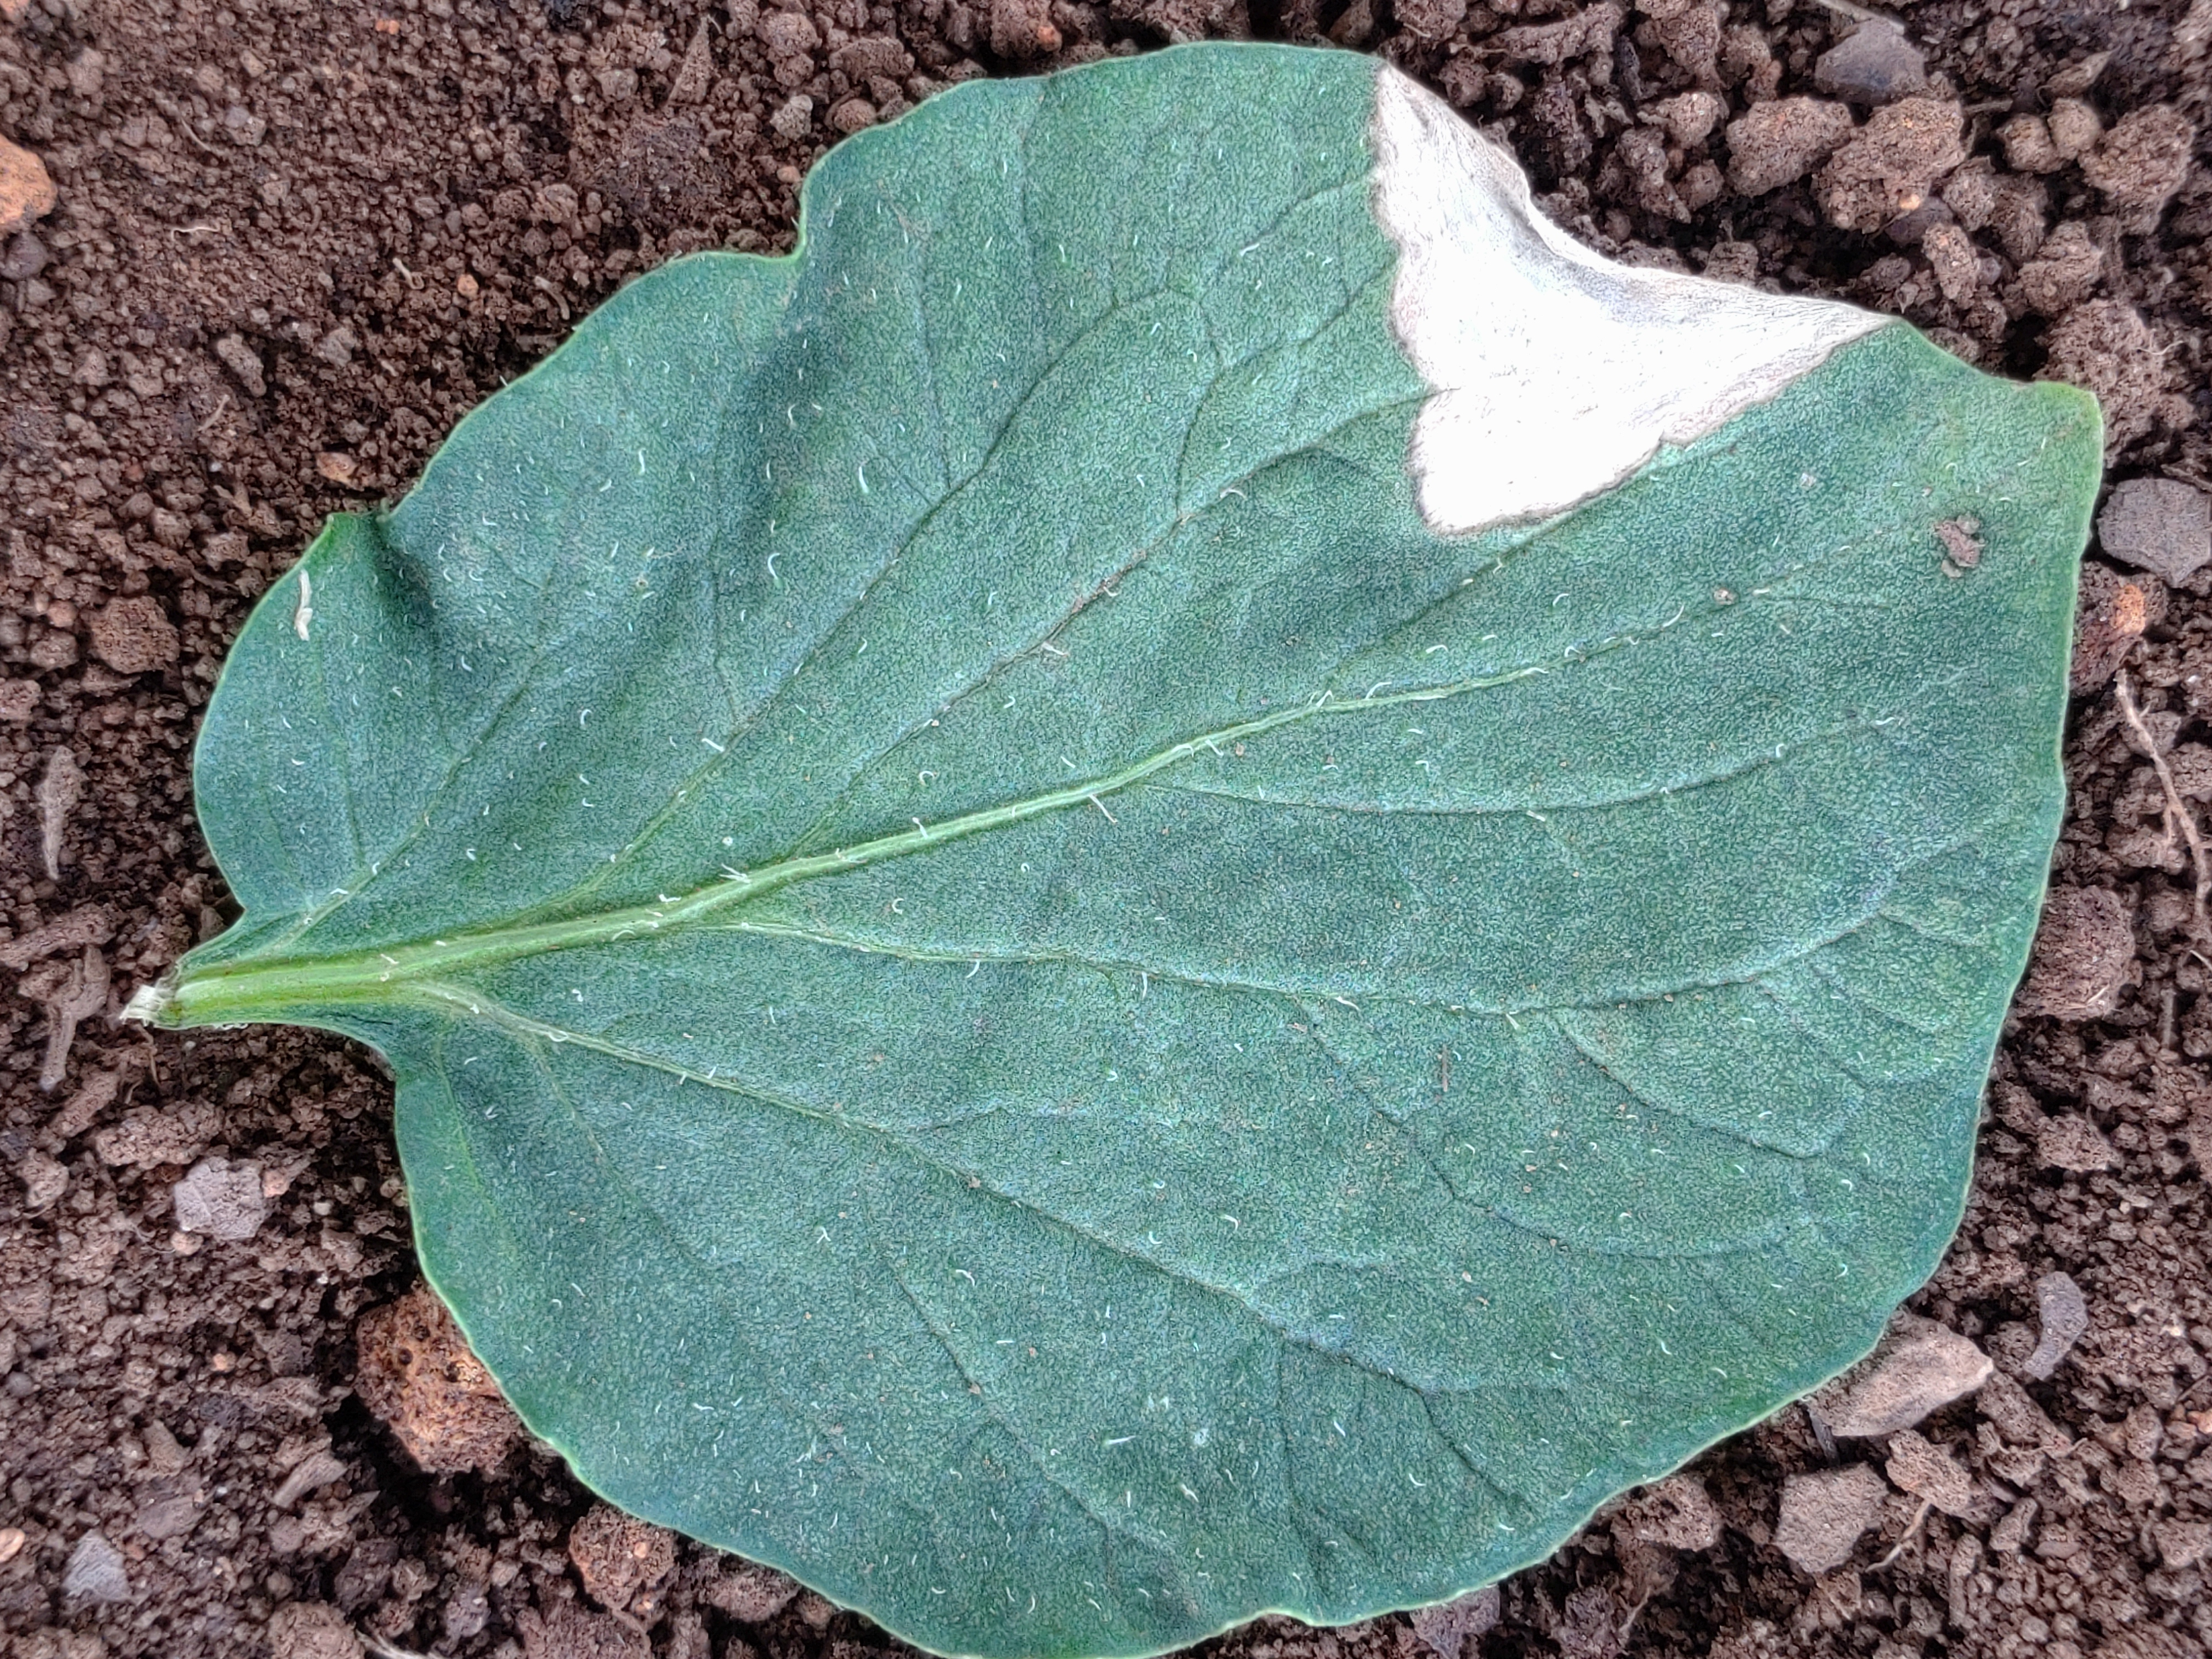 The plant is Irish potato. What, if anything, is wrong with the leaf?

early blight
